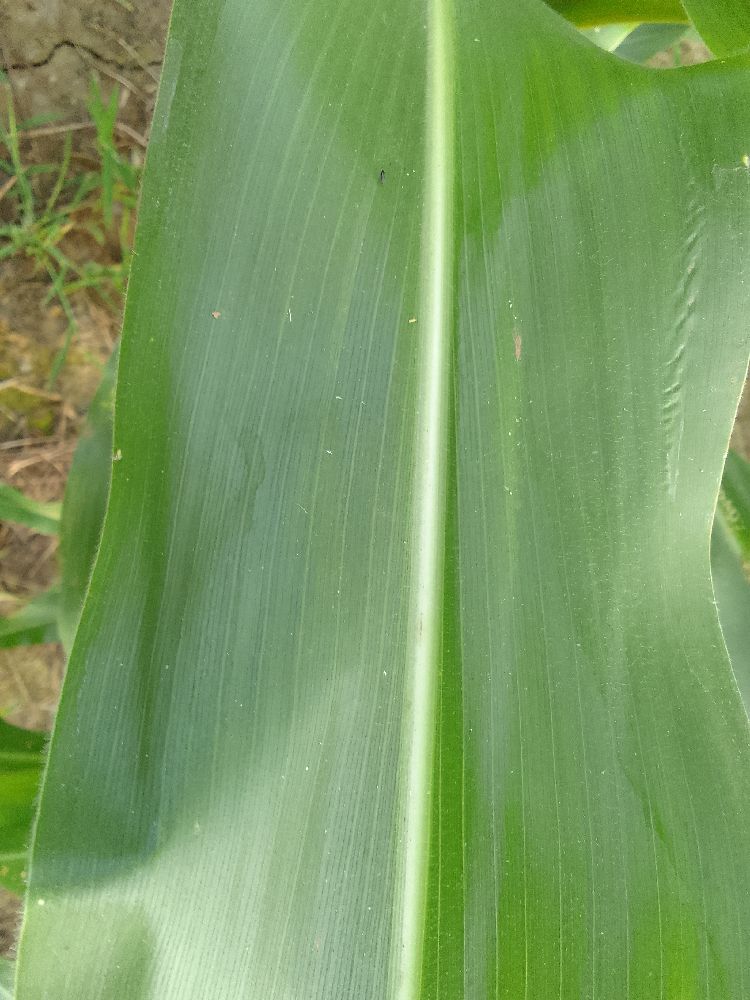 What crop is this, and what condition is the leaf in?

maize, healthy
